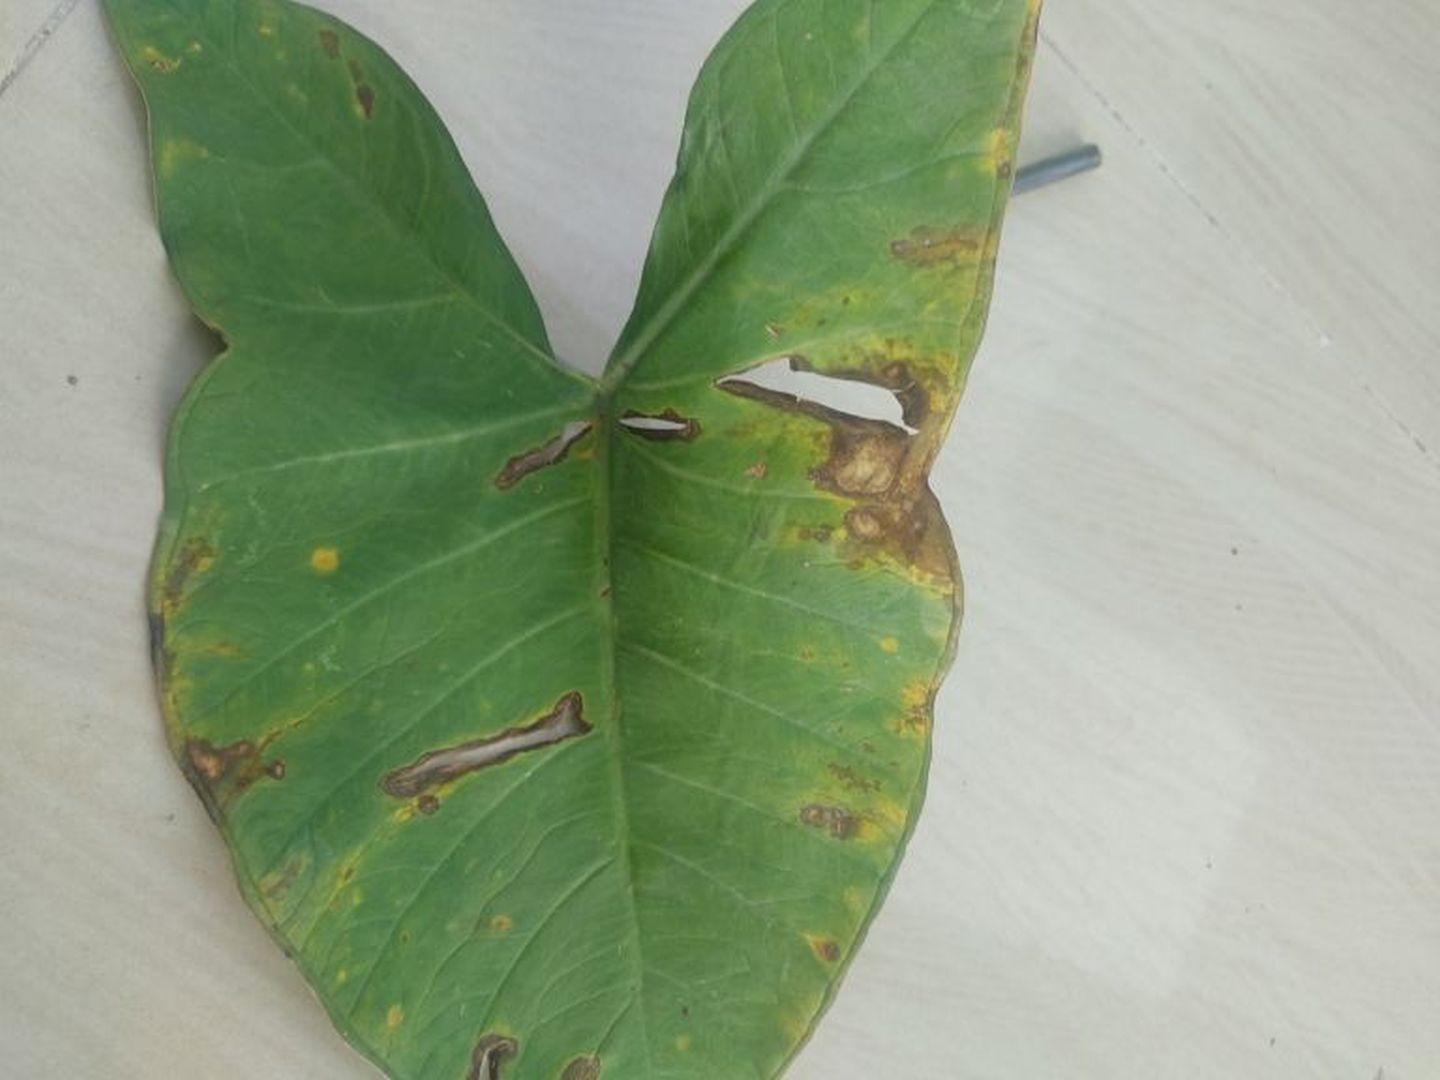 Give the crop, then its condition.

taro, leaf blight
